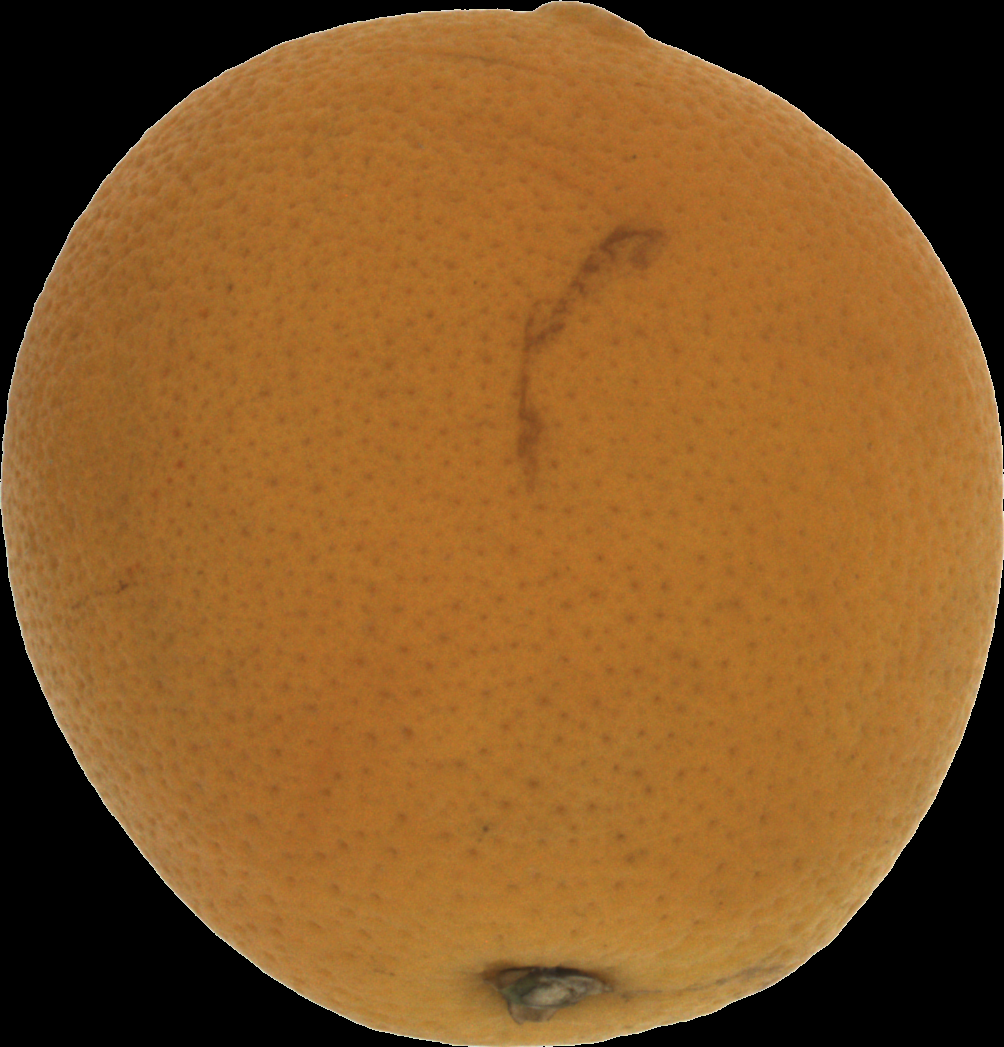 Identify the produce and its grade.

orange, bad
